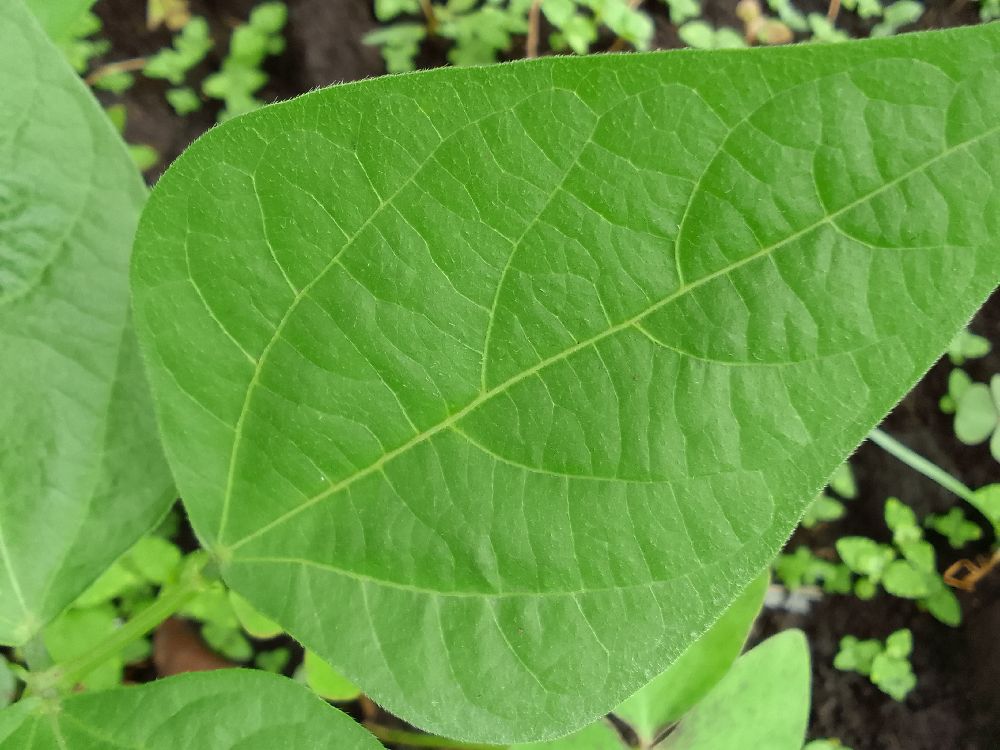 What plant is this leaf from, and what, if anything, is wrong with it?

common bean, healthy
